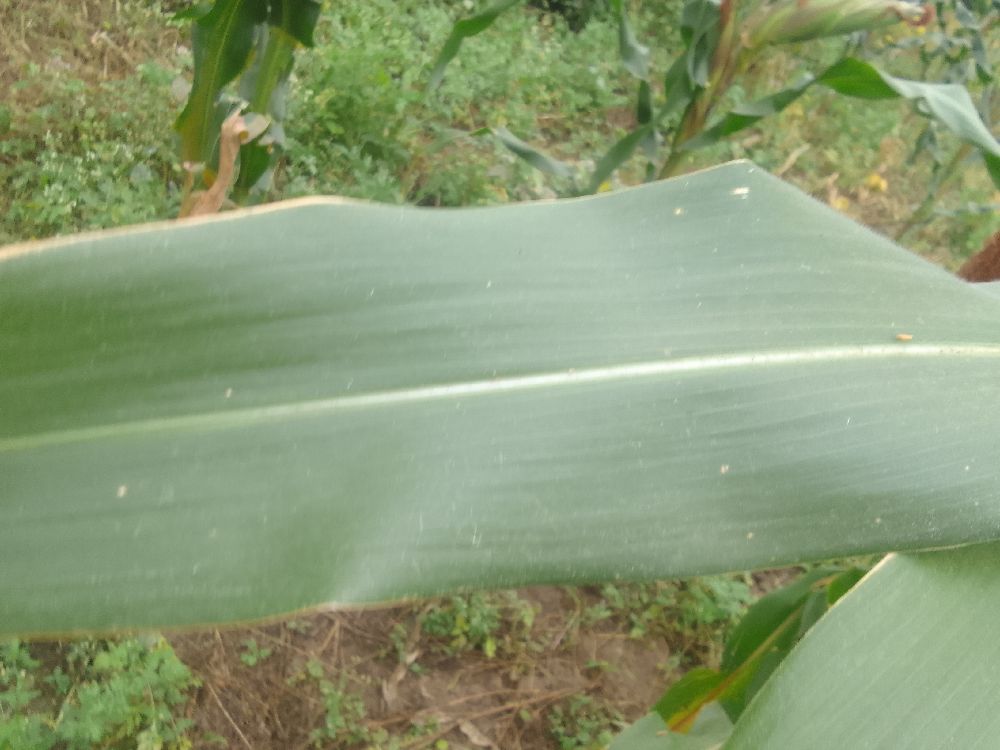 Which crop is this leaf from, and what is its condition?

maize, healthy
